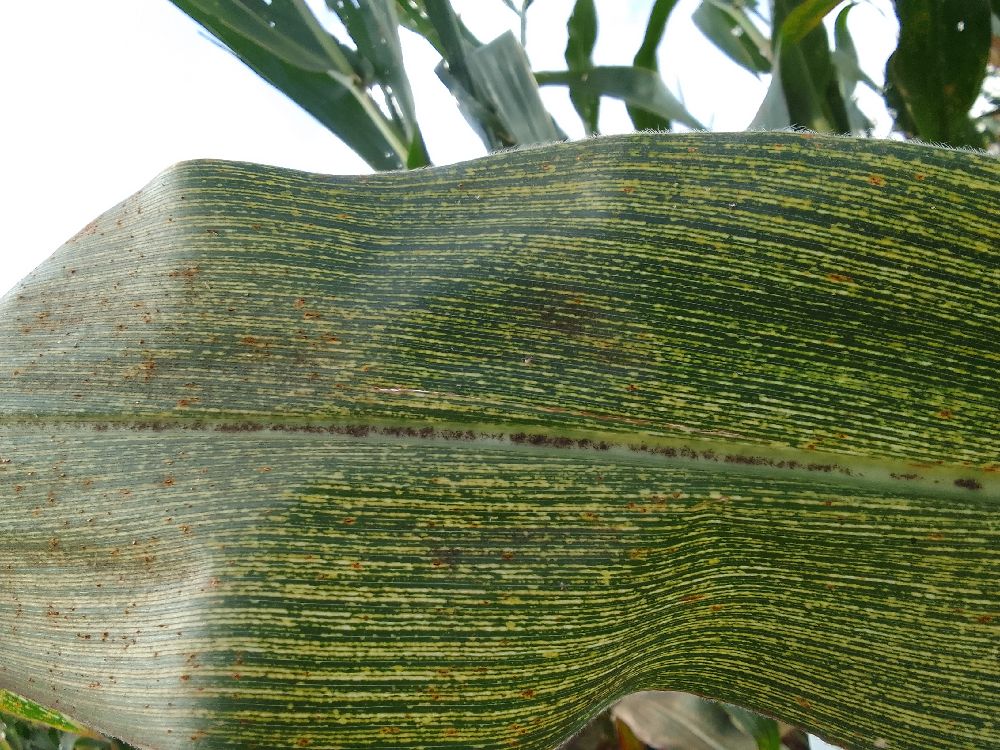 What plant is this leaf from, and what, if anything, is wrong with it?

maize, maize streak virus
